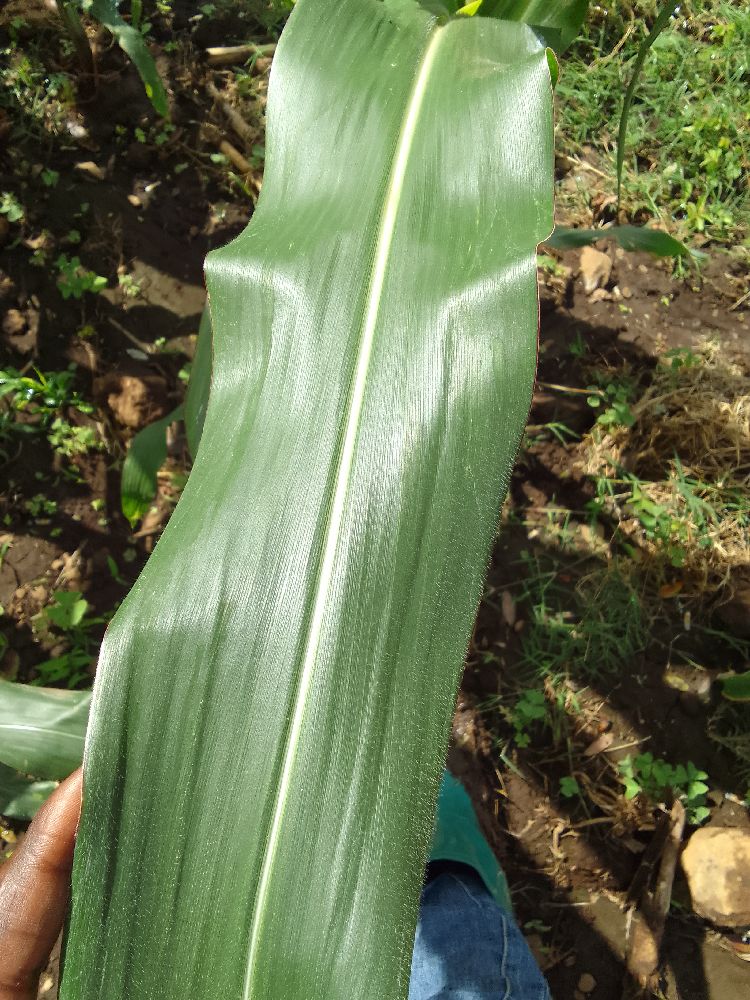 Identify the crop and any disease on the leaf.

maize, healthy
